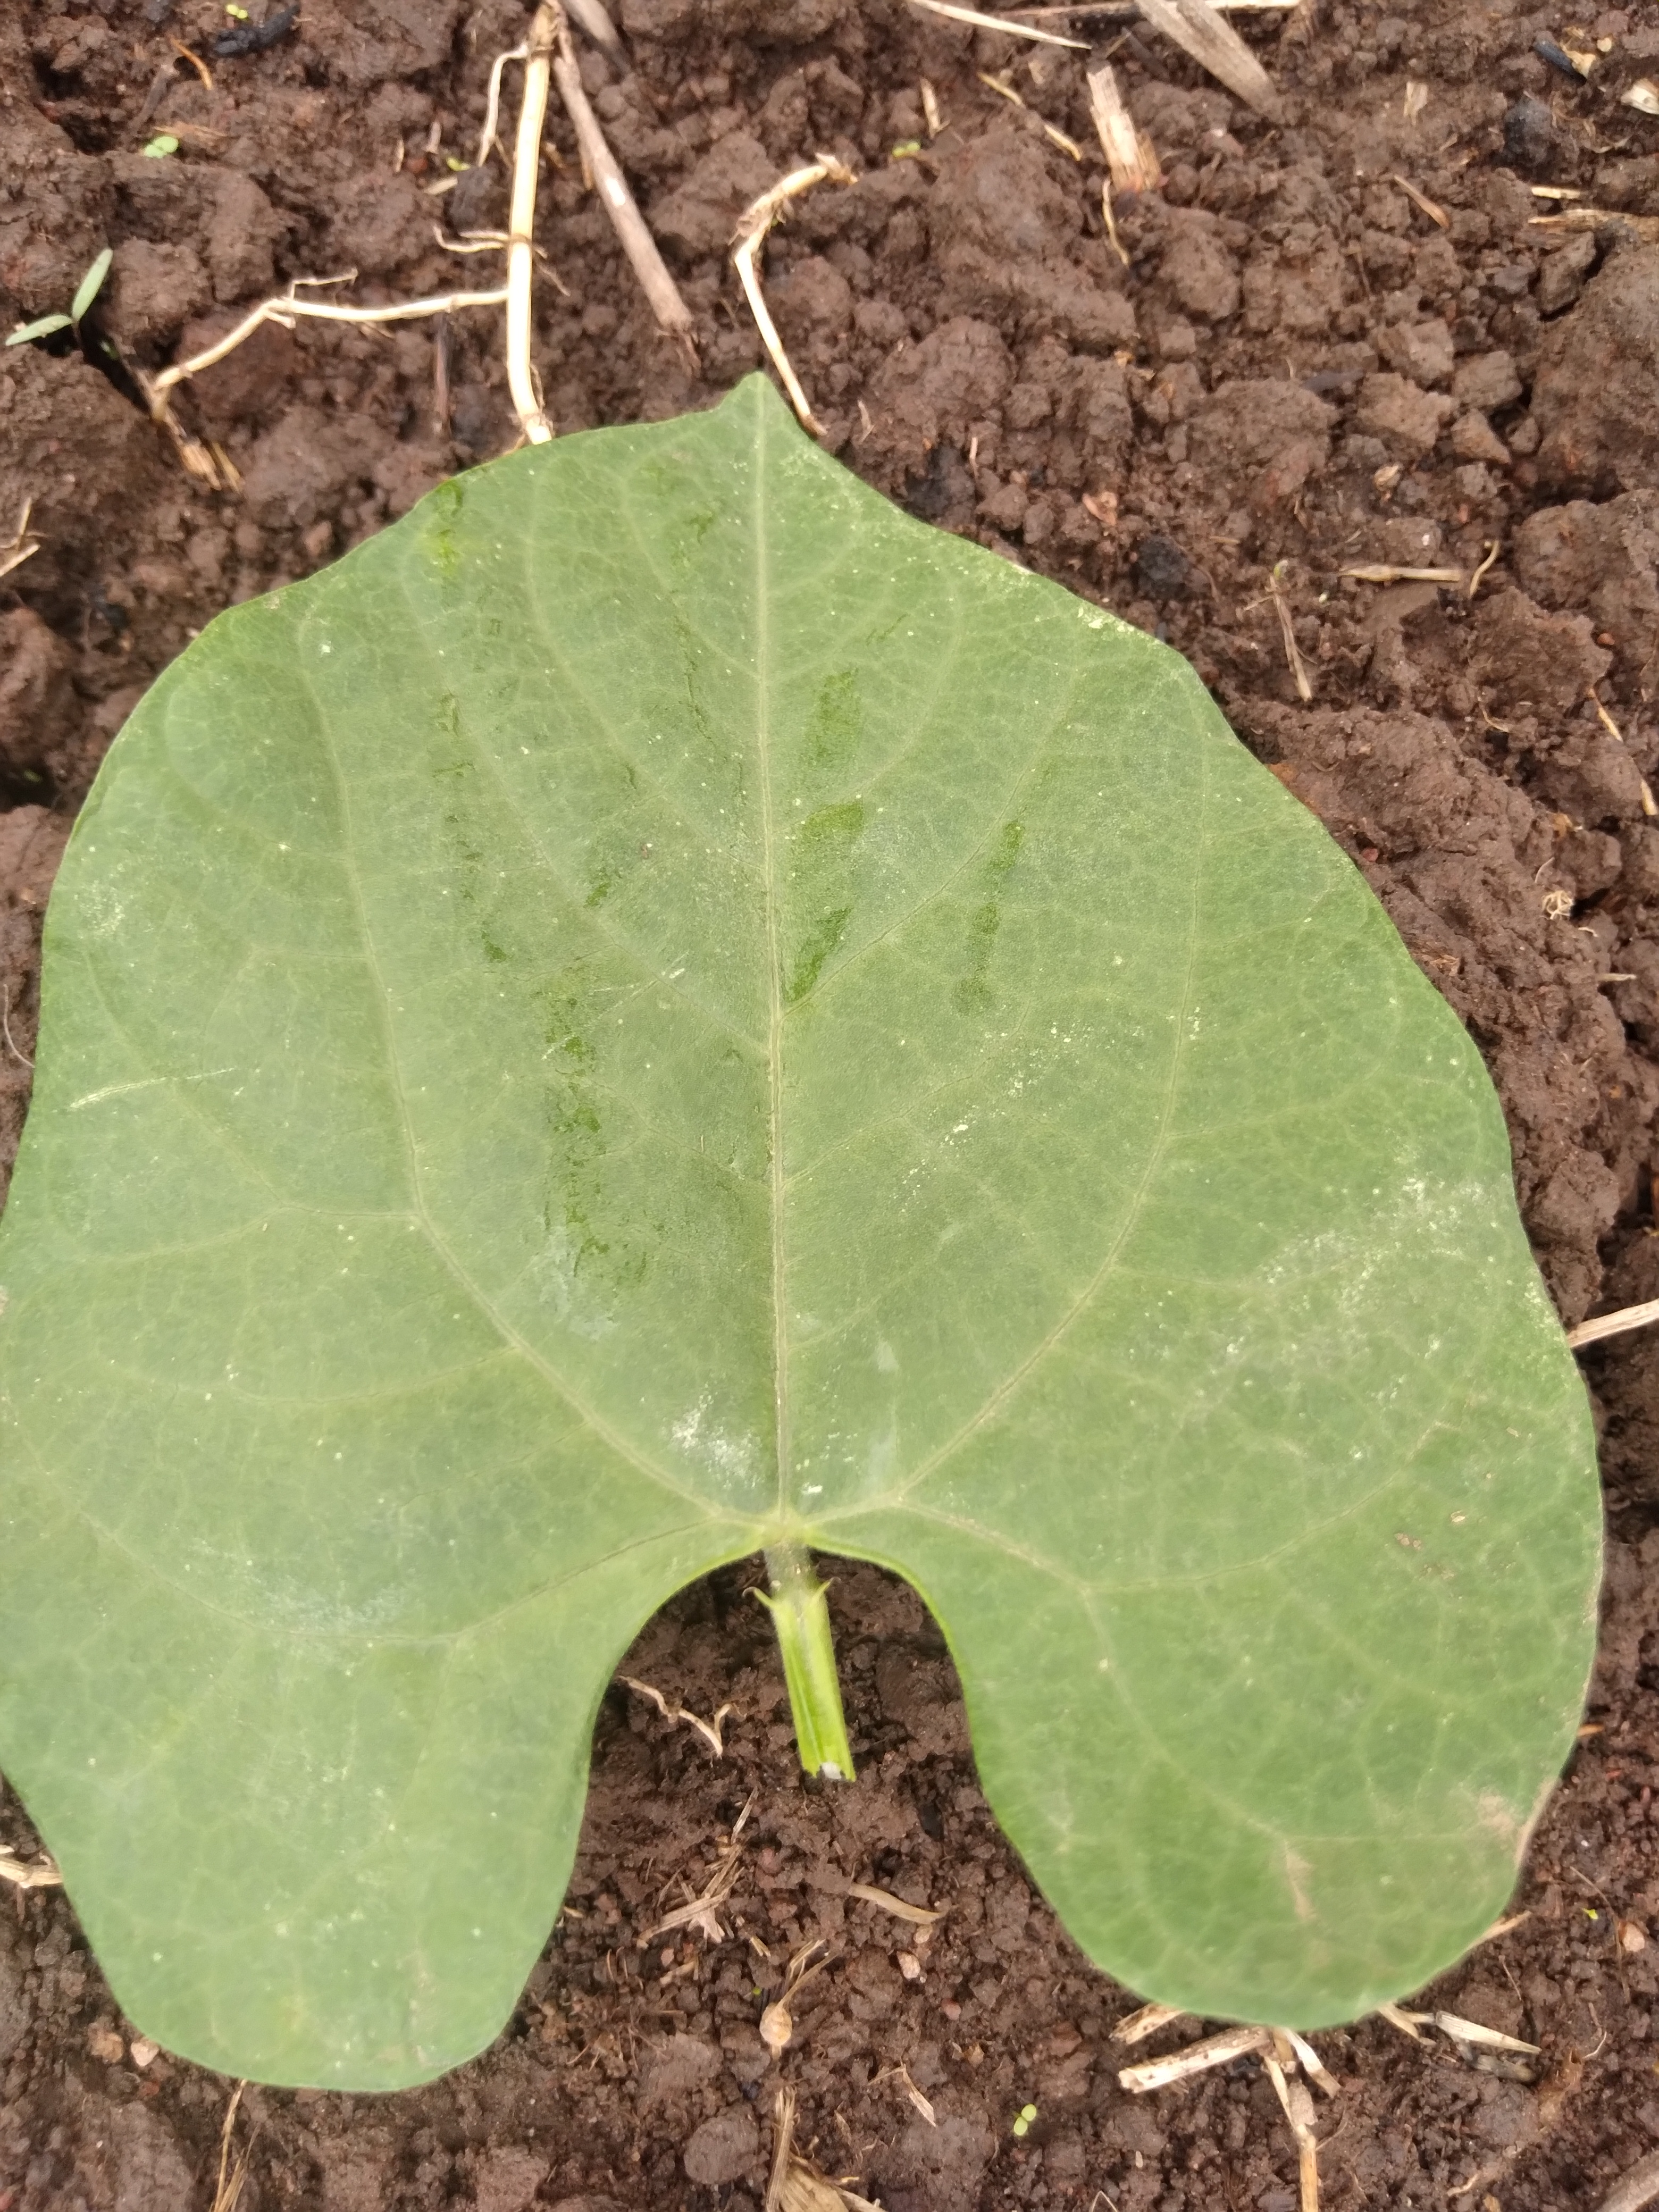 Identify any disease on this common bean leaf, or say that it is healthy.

healthy
